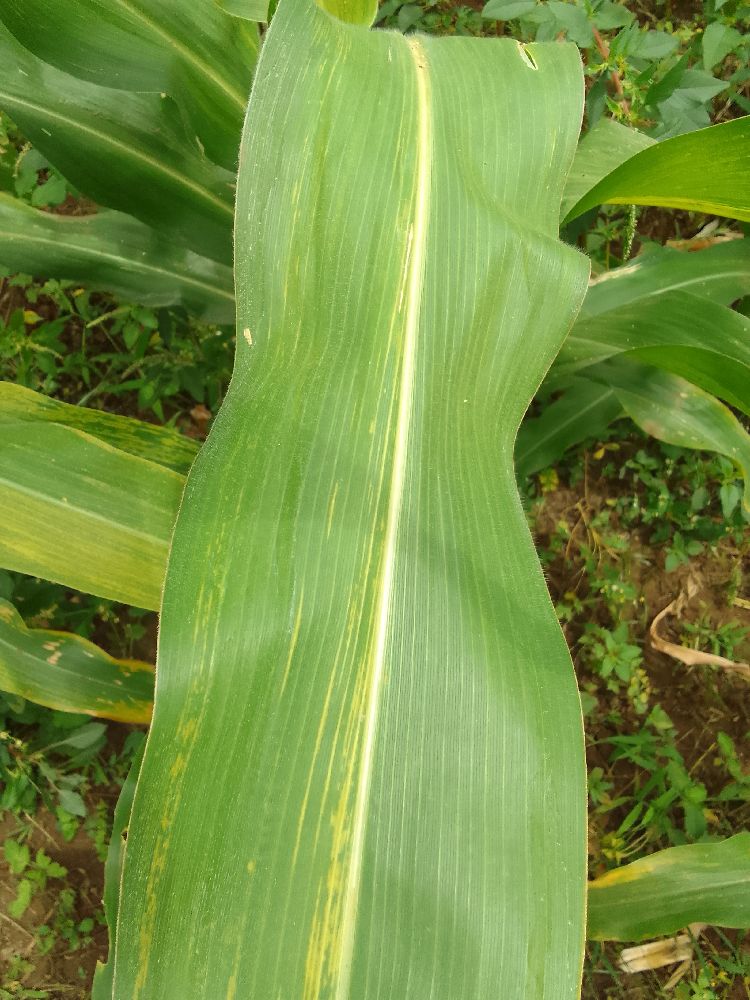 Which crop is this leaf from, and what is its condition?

maize, maize lethal necrosis
